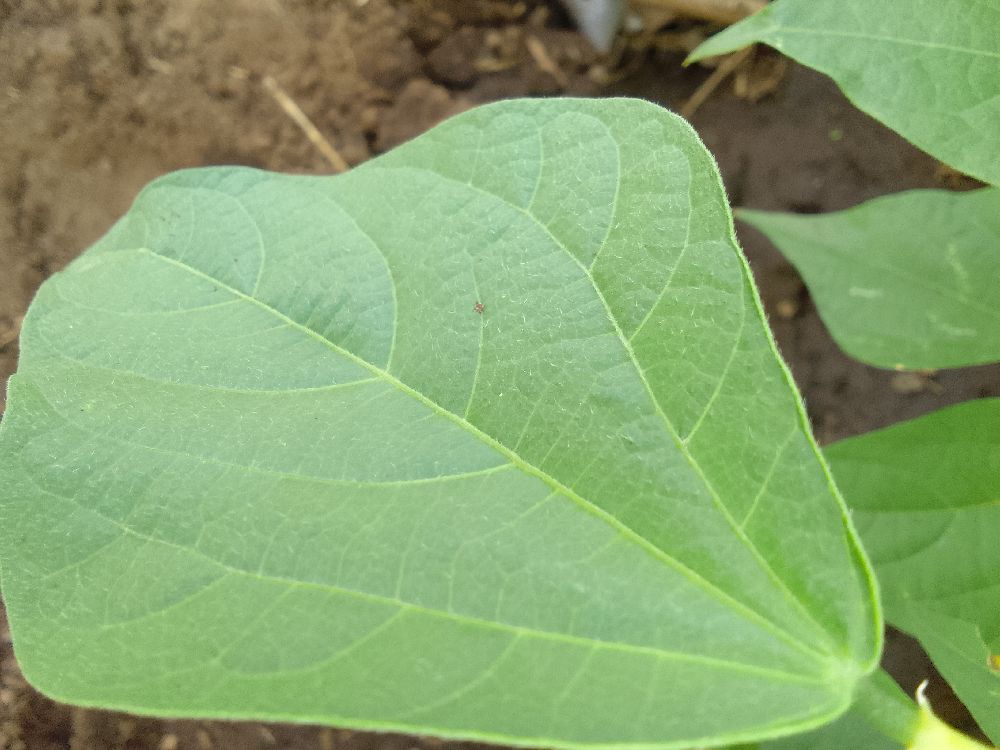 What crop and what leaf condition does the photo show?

common bean, healthy
